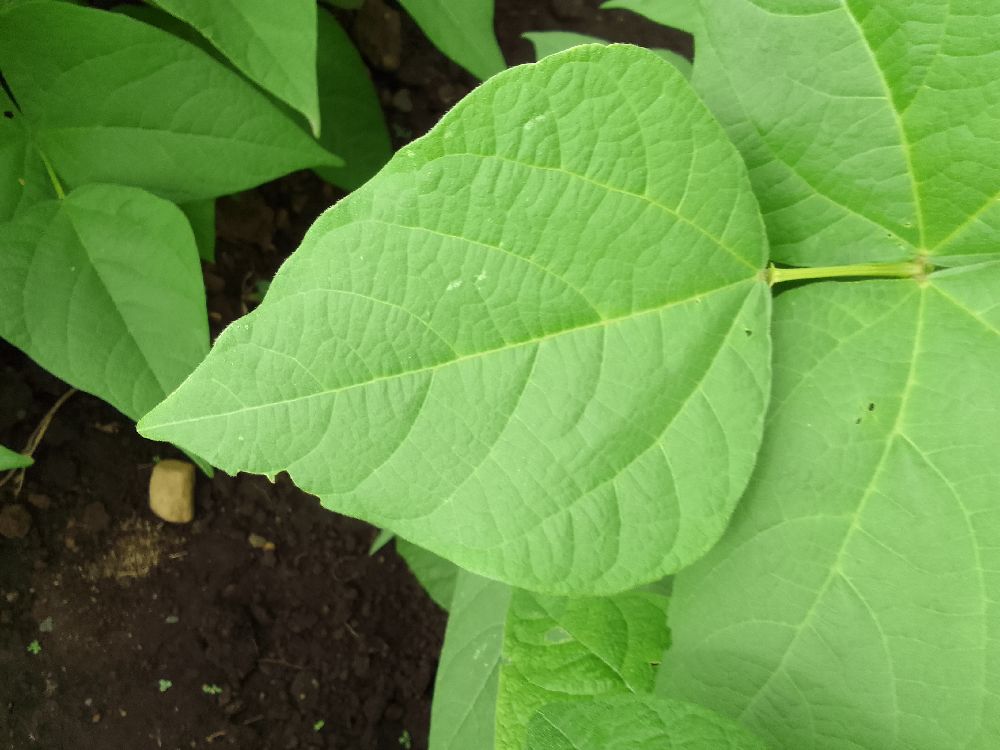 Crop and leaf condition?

common bean, healthy
